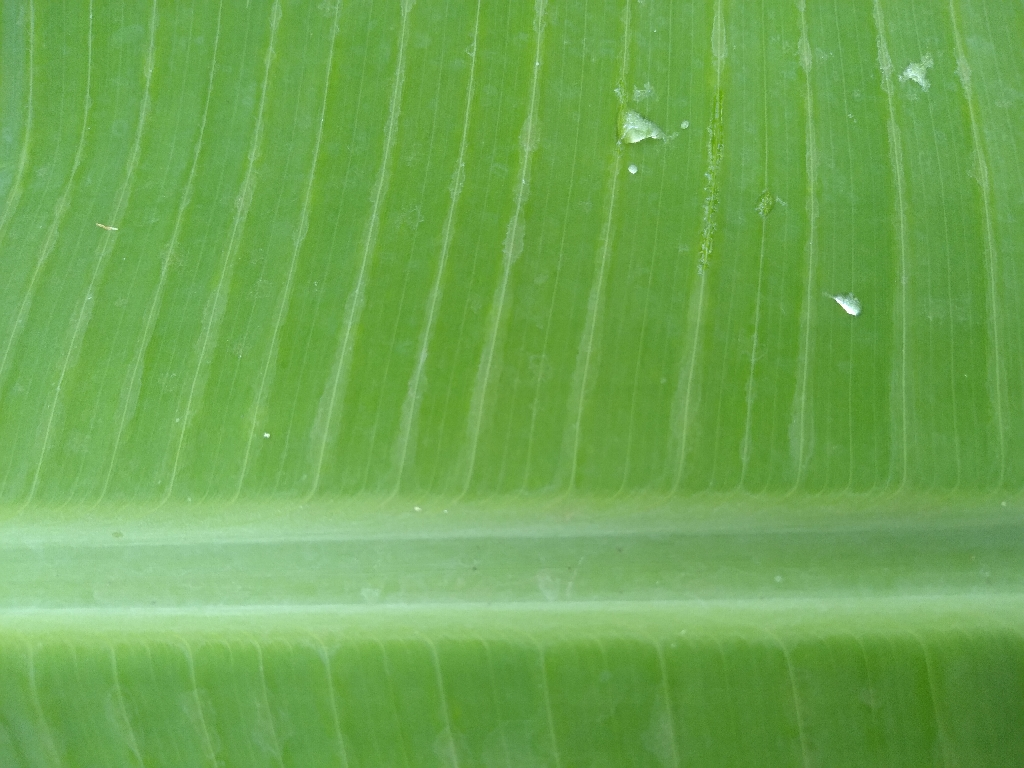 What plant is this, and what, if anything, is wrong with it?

banana, healthy
